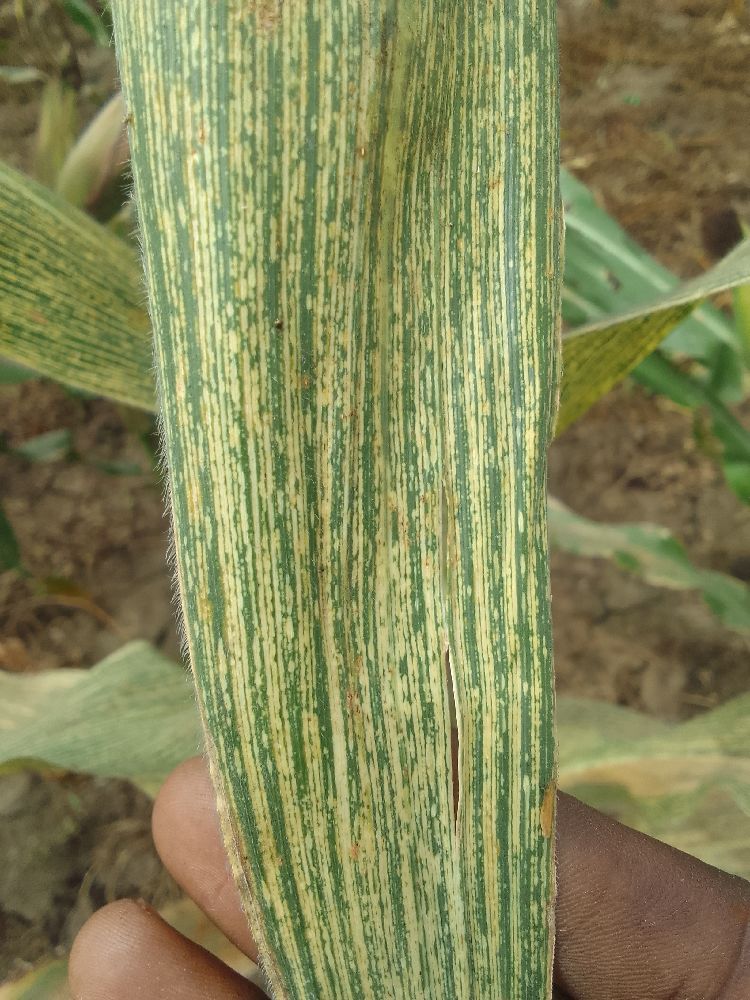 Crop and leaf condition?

maize, maize streak virus
